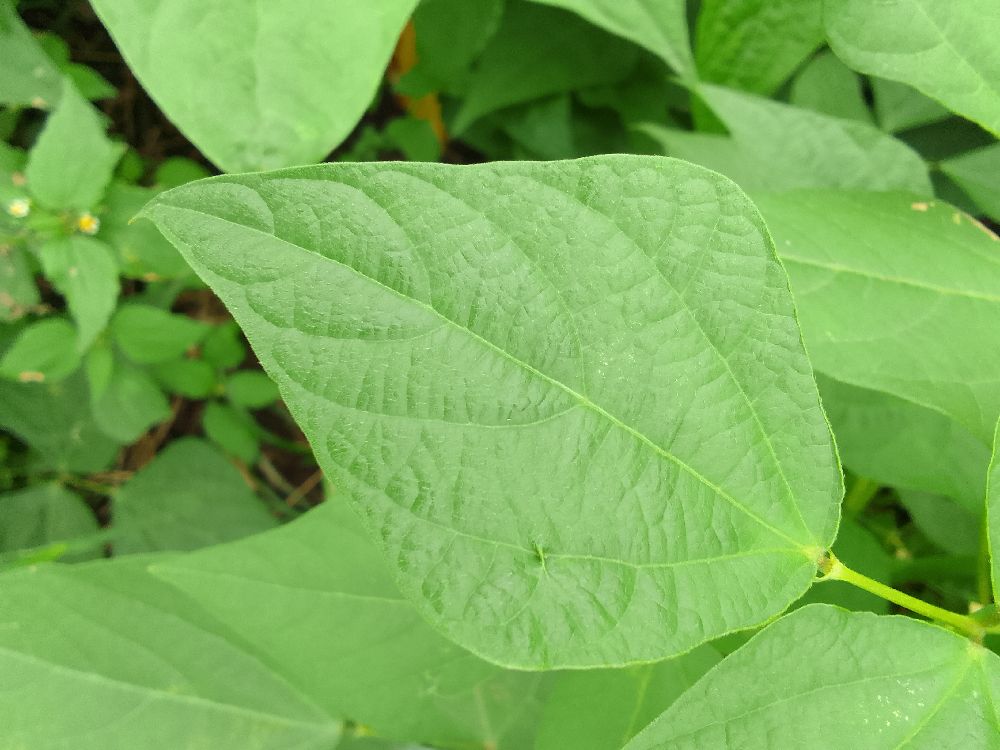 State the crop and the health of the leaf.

common bean, healthy
